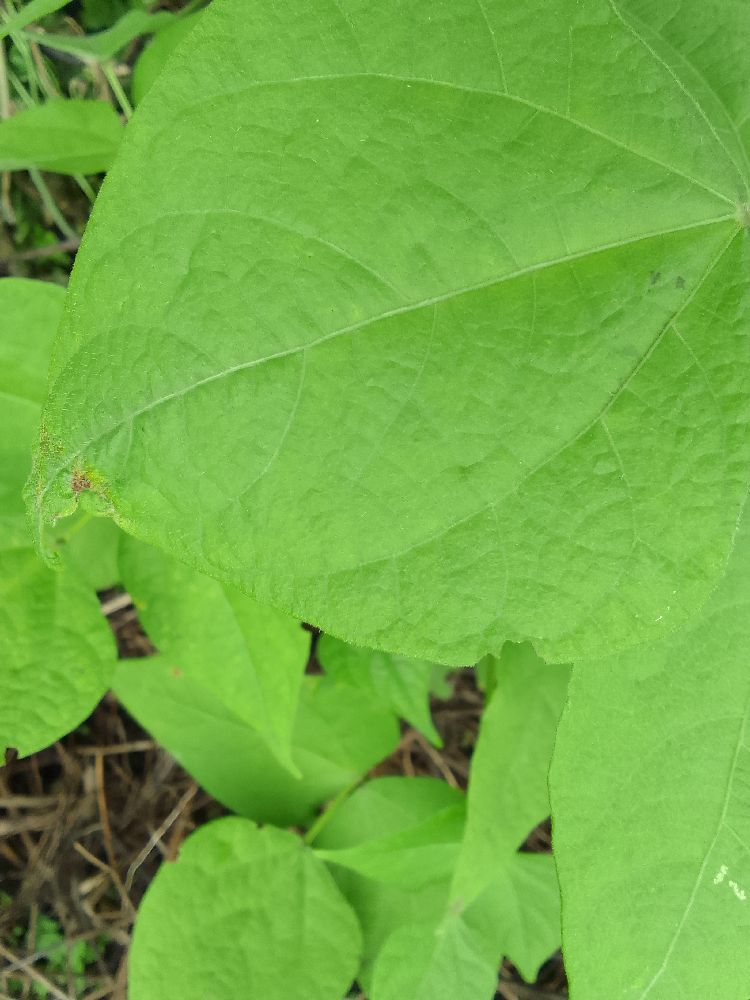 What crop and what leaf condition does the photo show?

common bean, healthy
